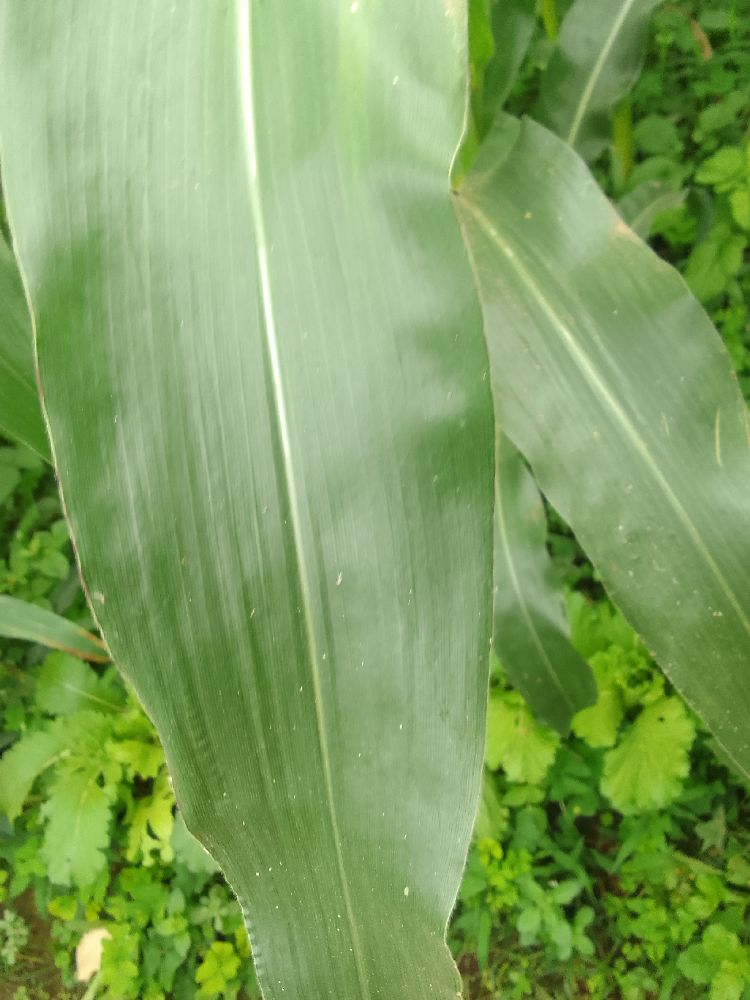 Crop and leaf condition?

maize, healthy
